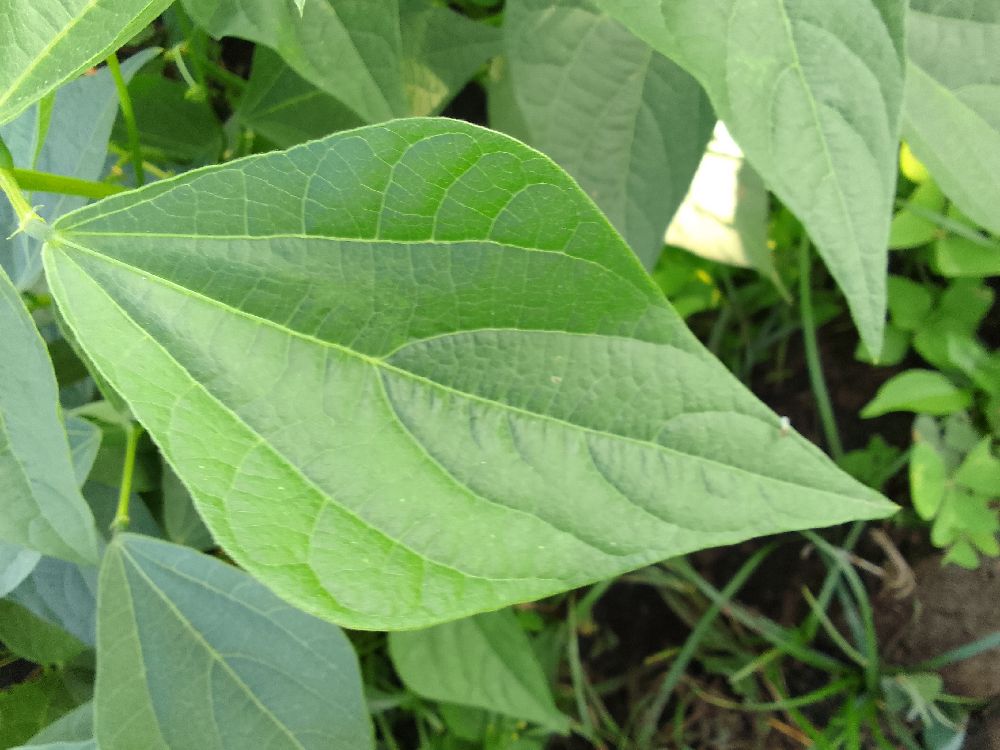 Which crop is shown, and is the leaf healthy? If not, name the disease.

common bean, healthy
